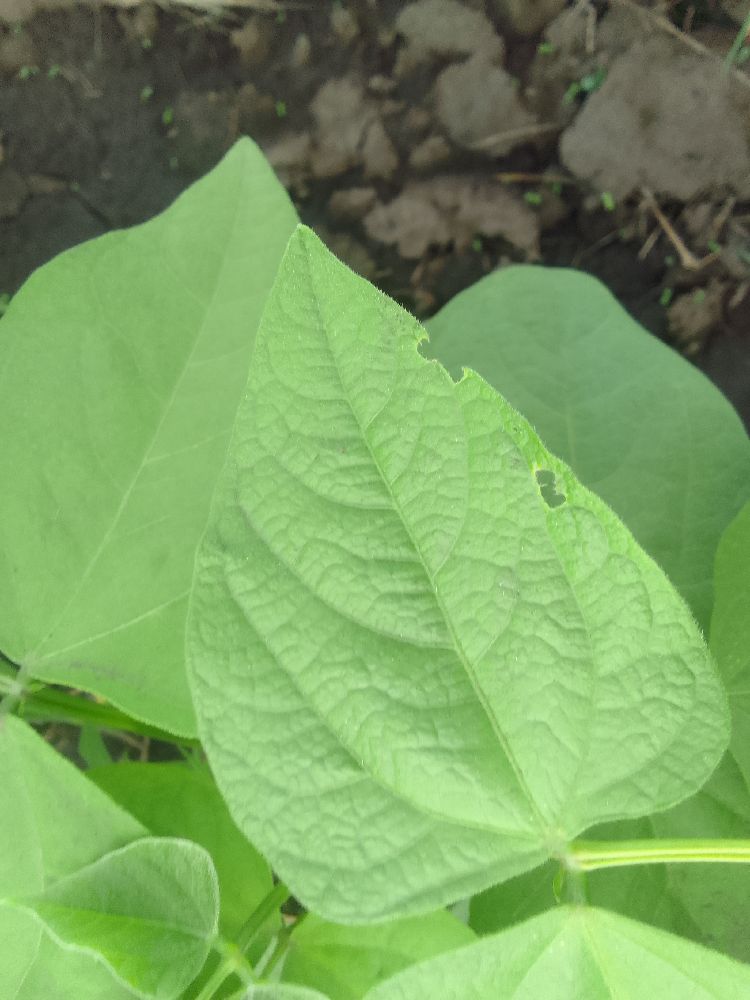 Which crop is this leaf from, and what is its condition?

common bean, healthy
